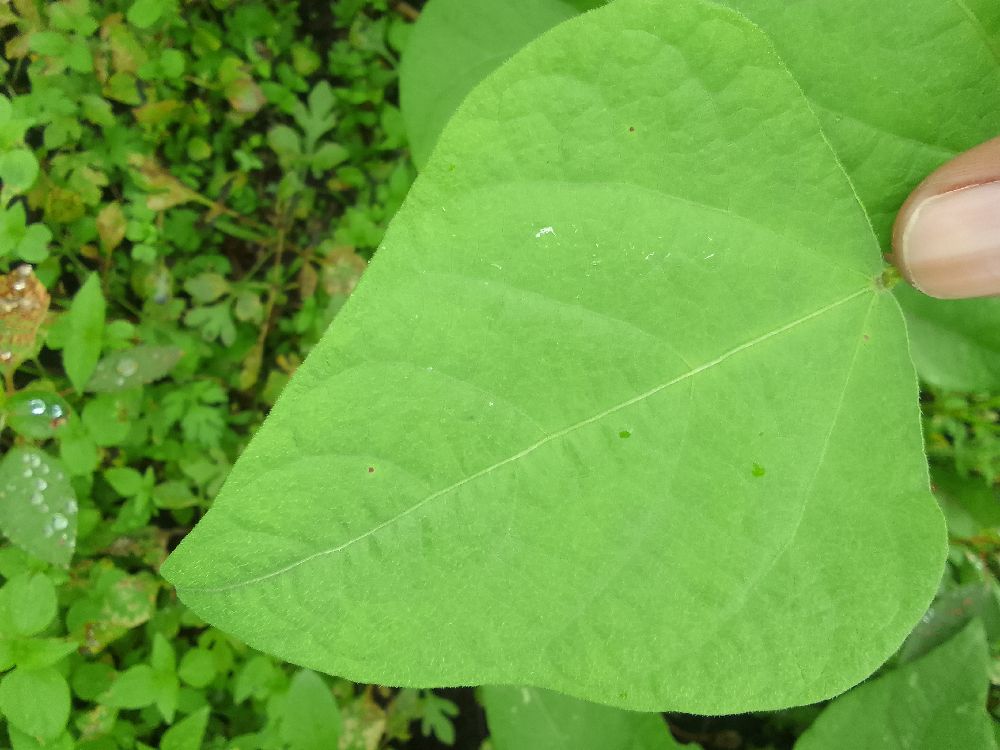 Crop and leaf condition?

common bean, healthy
